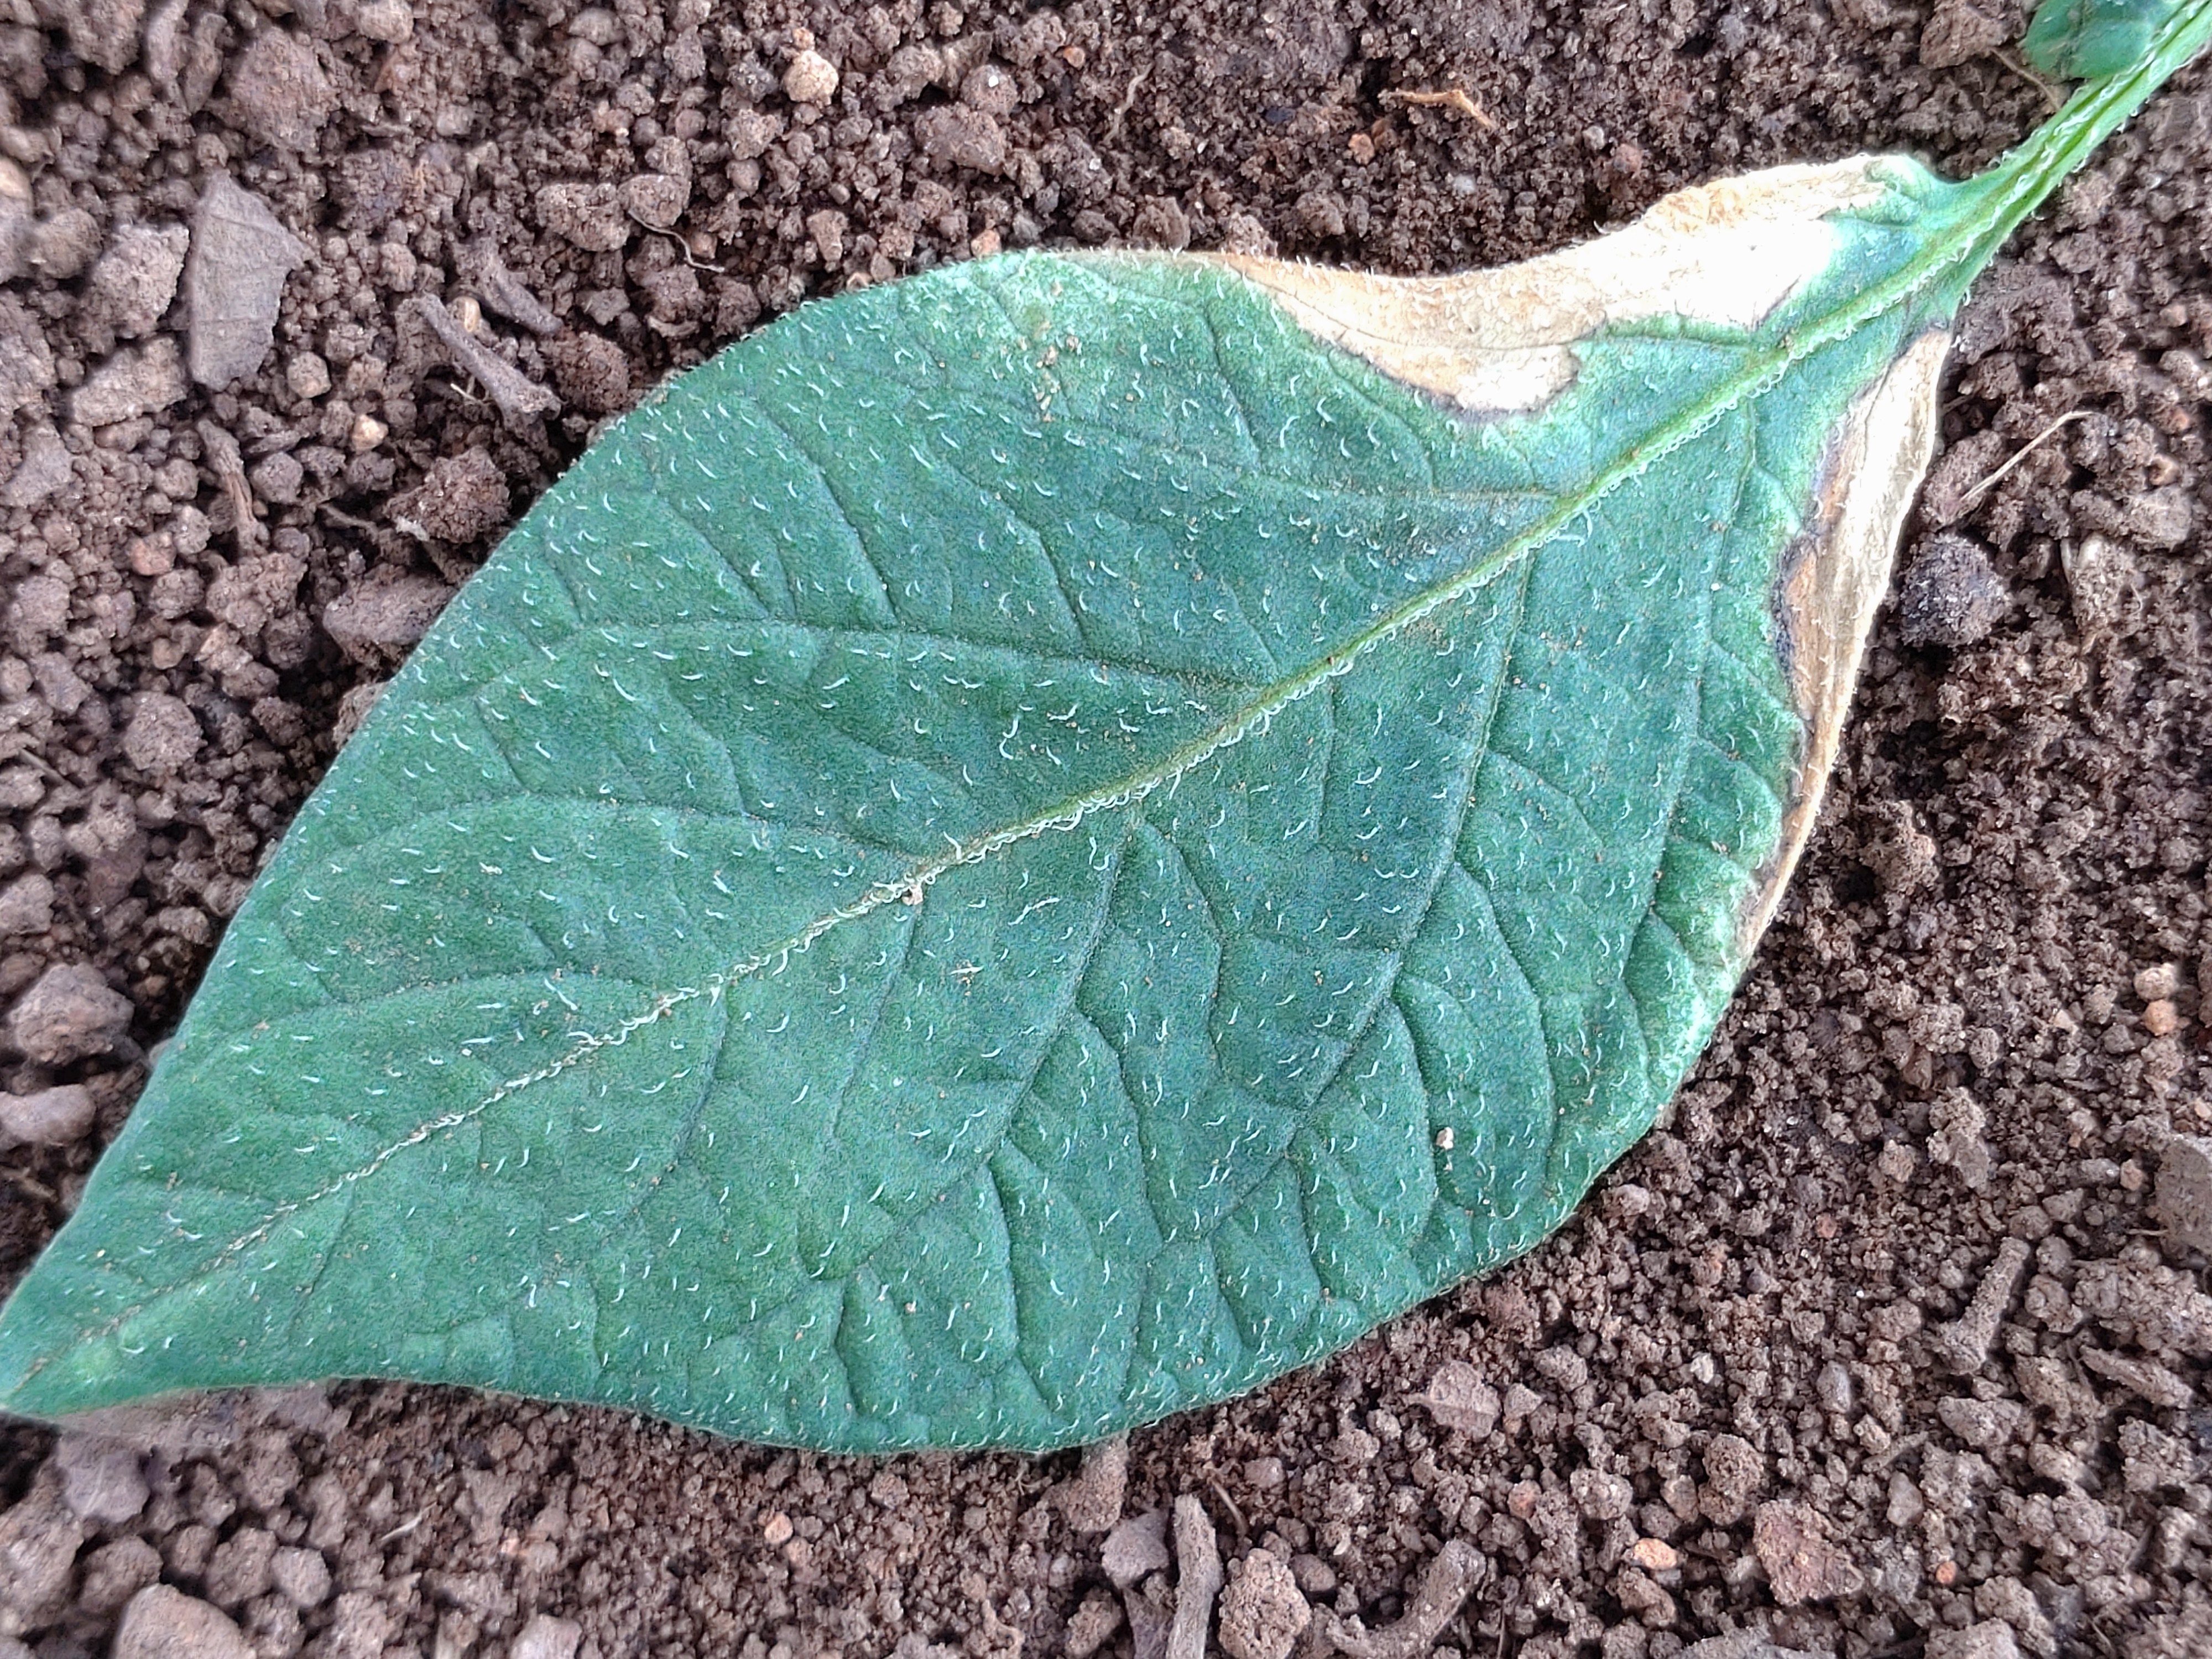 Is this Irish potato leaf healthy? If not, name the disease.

early blight
